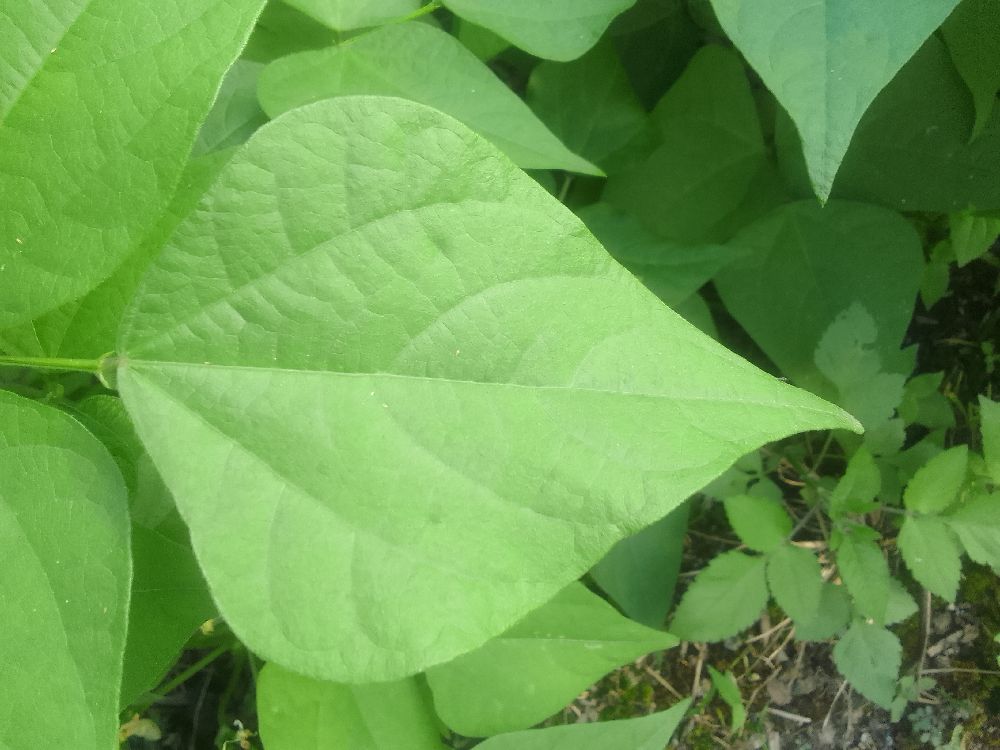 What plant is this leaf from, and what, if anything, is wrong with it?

common bean, healthy
